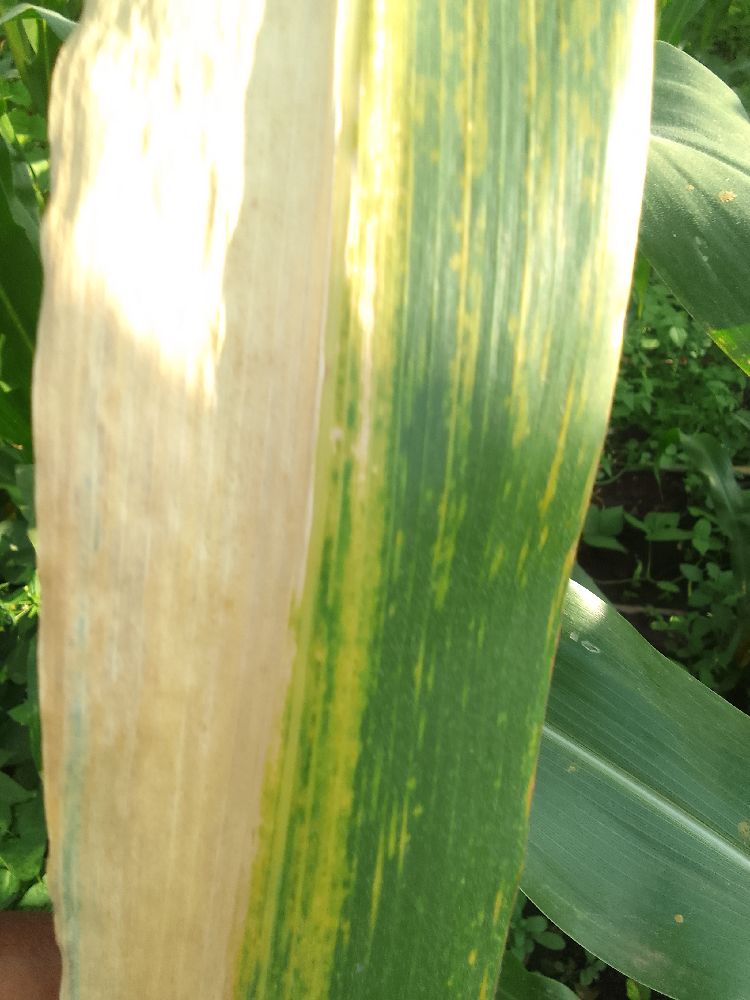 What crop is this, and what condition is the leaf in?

maize, maize lethal necrosis
